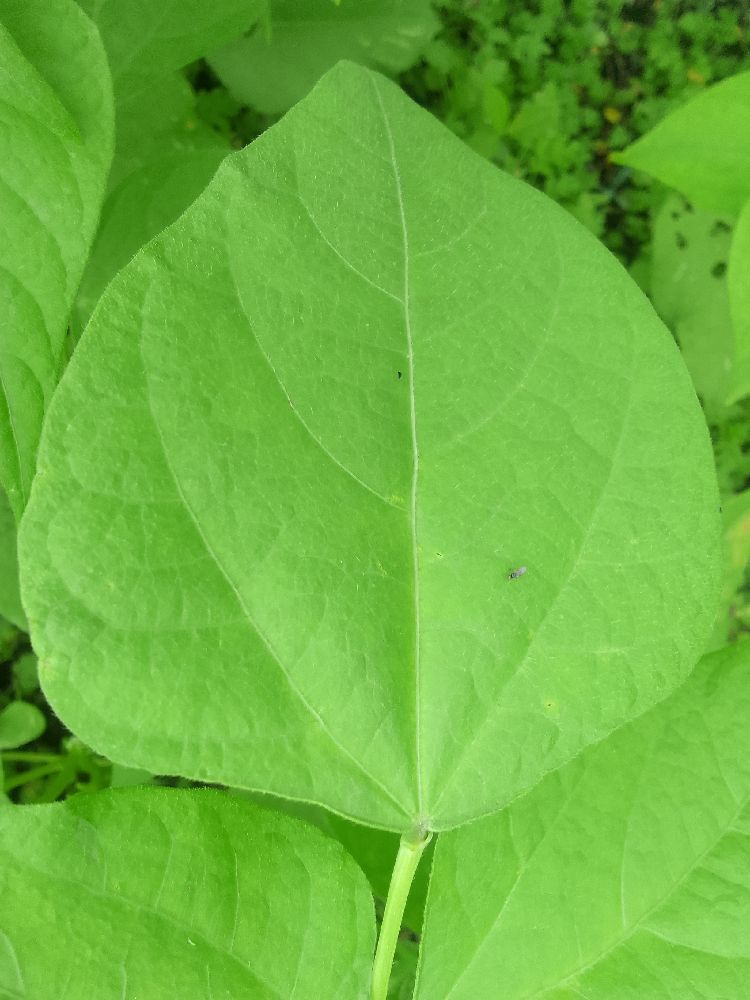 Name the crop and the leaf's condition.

common bean, healthy
